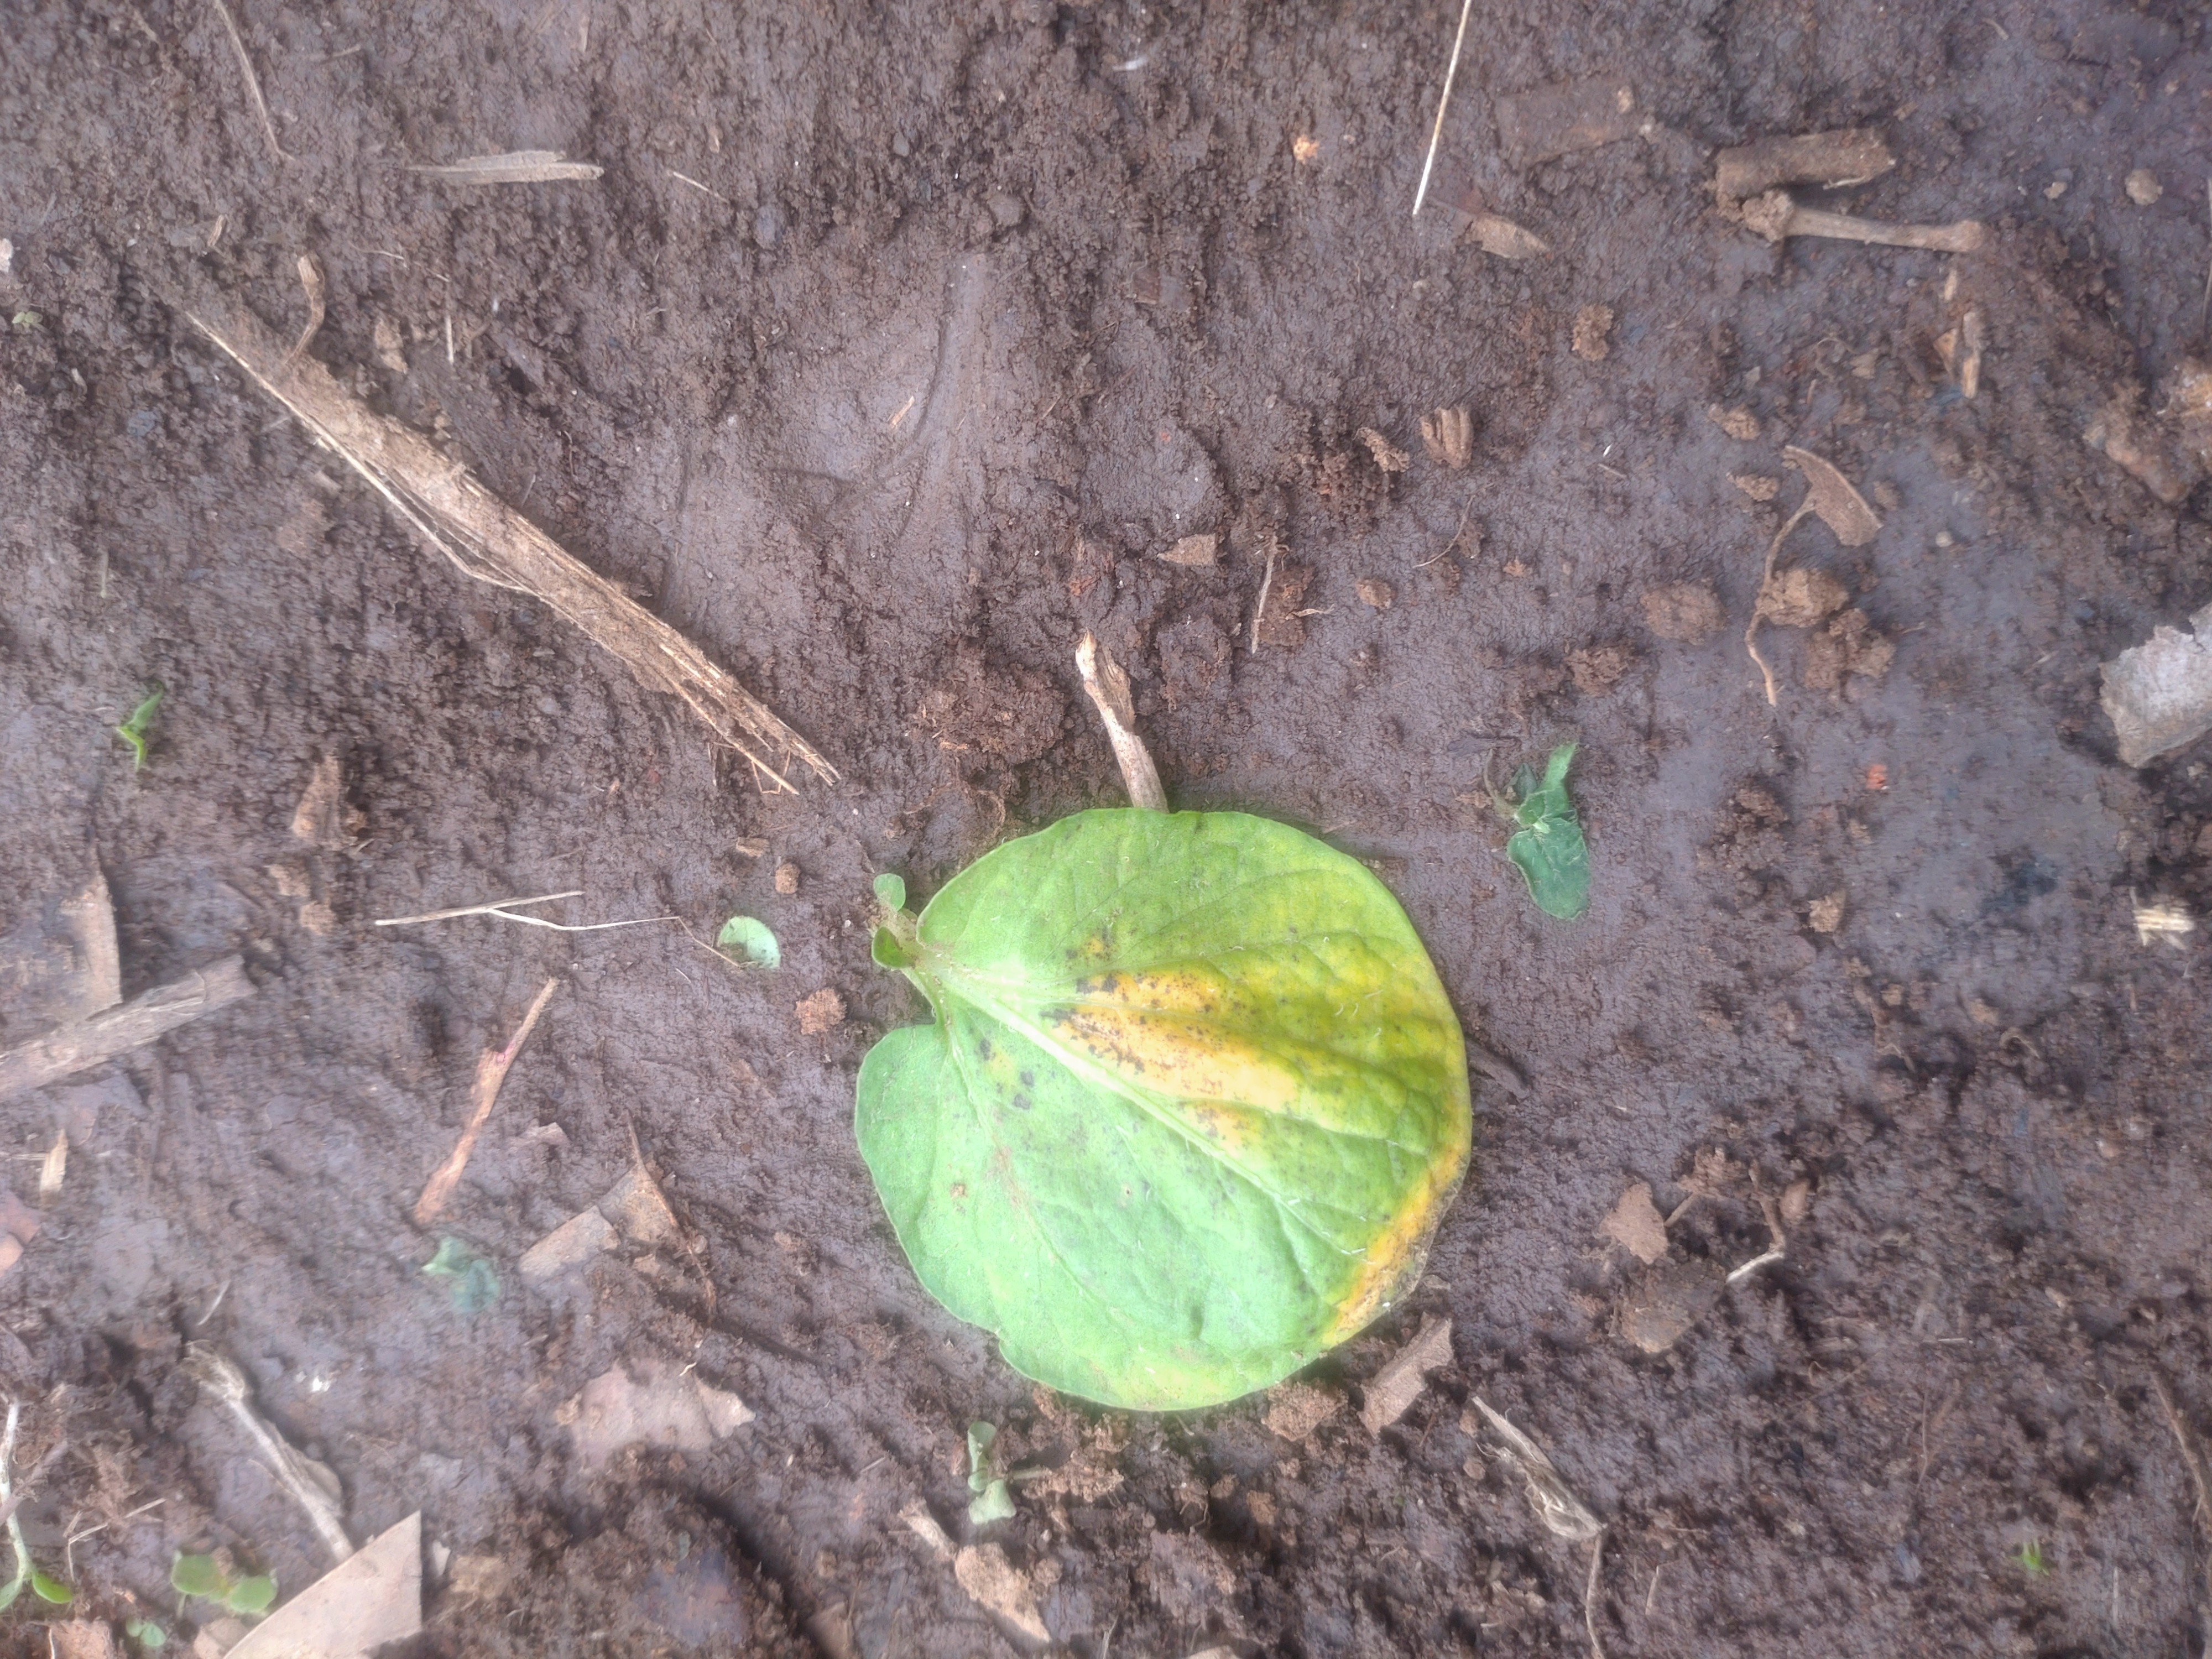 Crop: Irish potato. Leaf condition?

late blight
